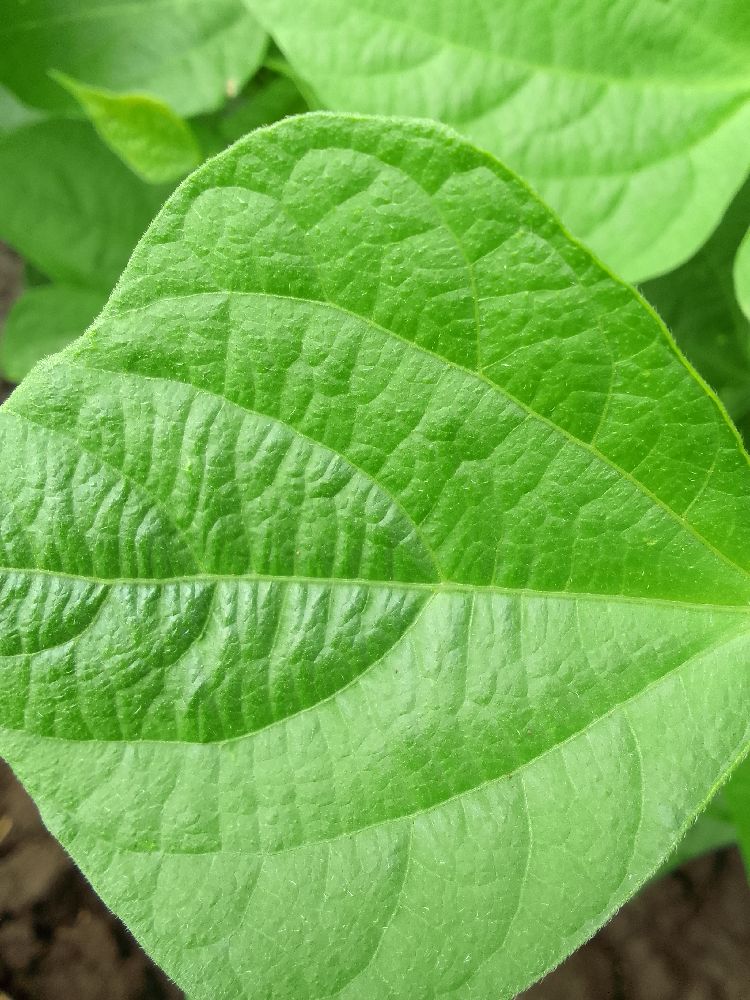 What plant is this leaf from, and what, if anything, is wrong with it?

common bean, healthy
